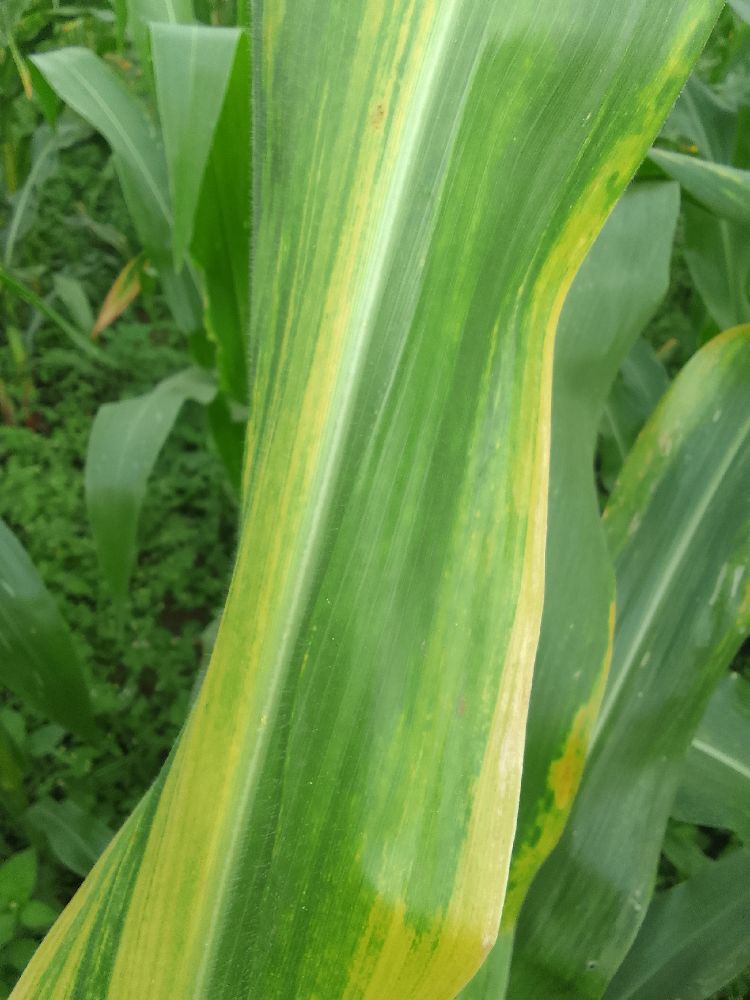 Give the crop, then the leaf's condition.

maize, maize lethal necrosis
